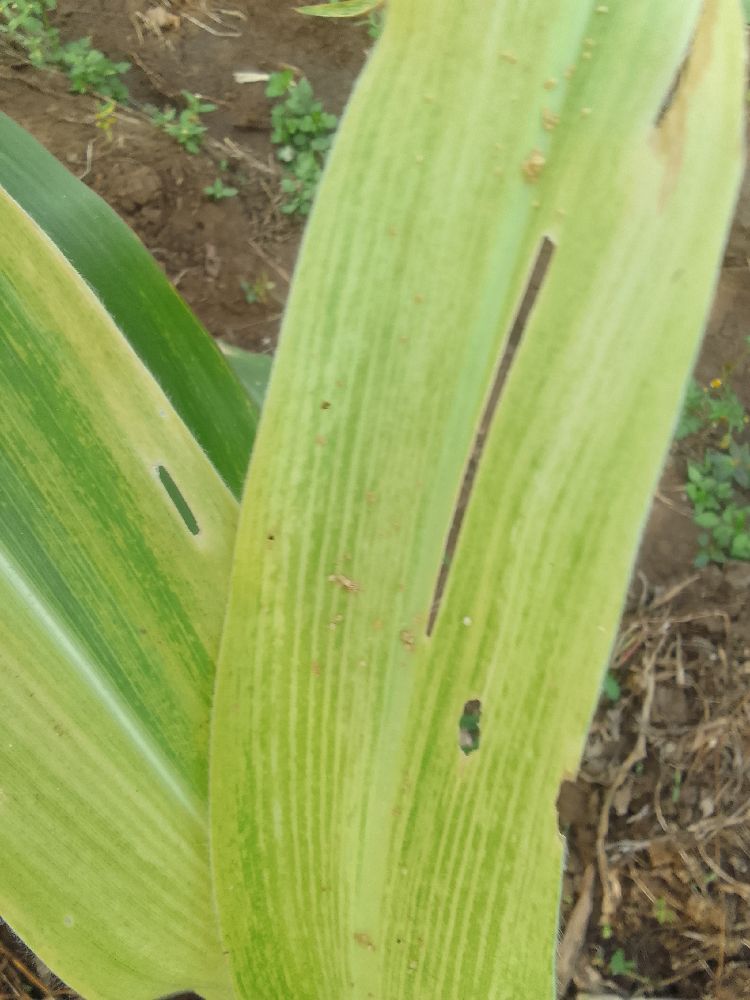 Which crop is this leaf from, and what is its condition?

maize, maize lethal necrosis
